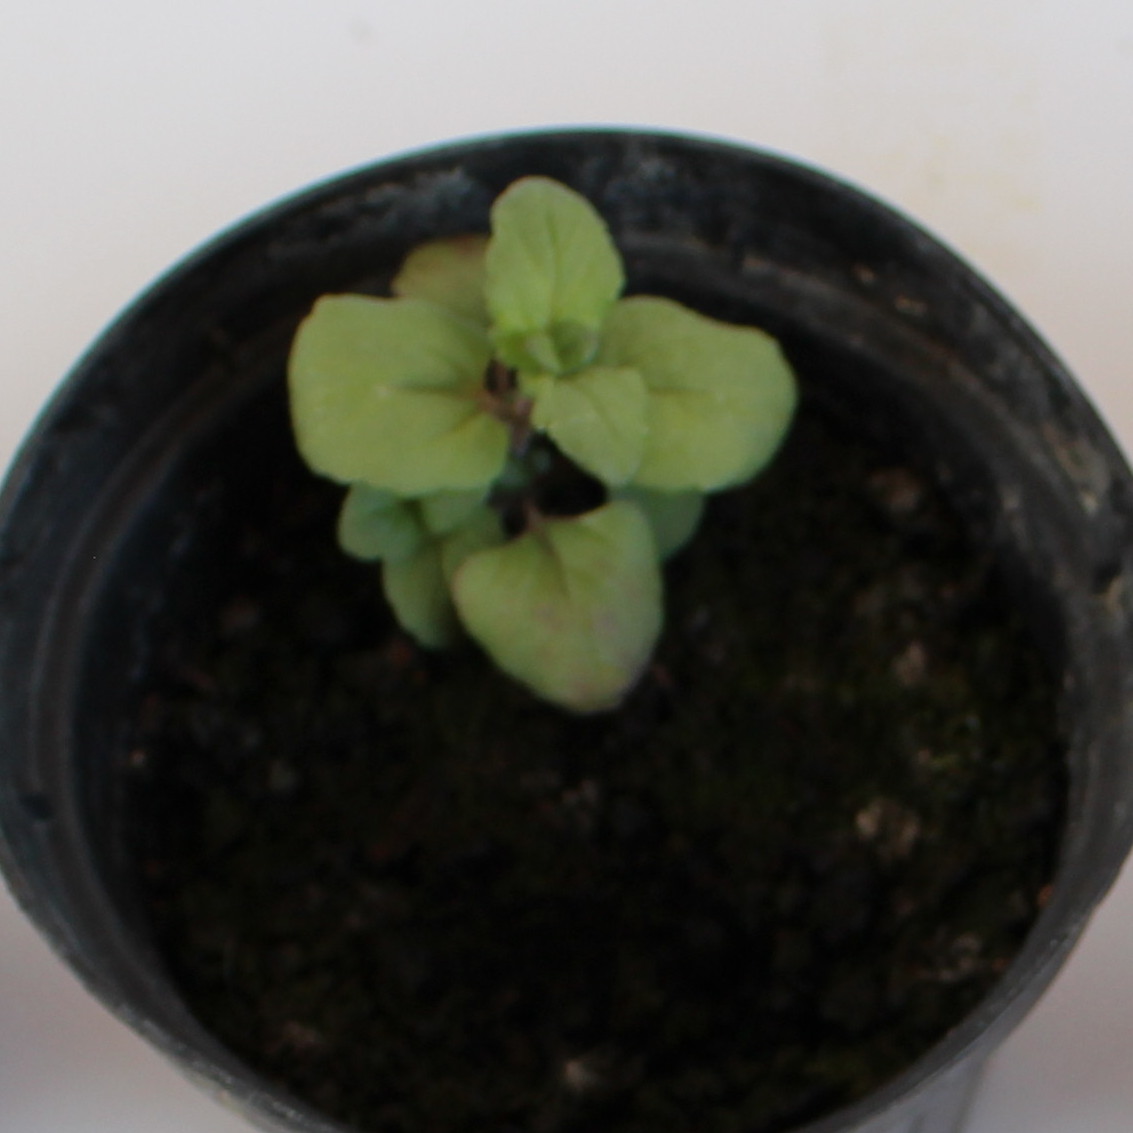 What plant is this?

Veronica persica
